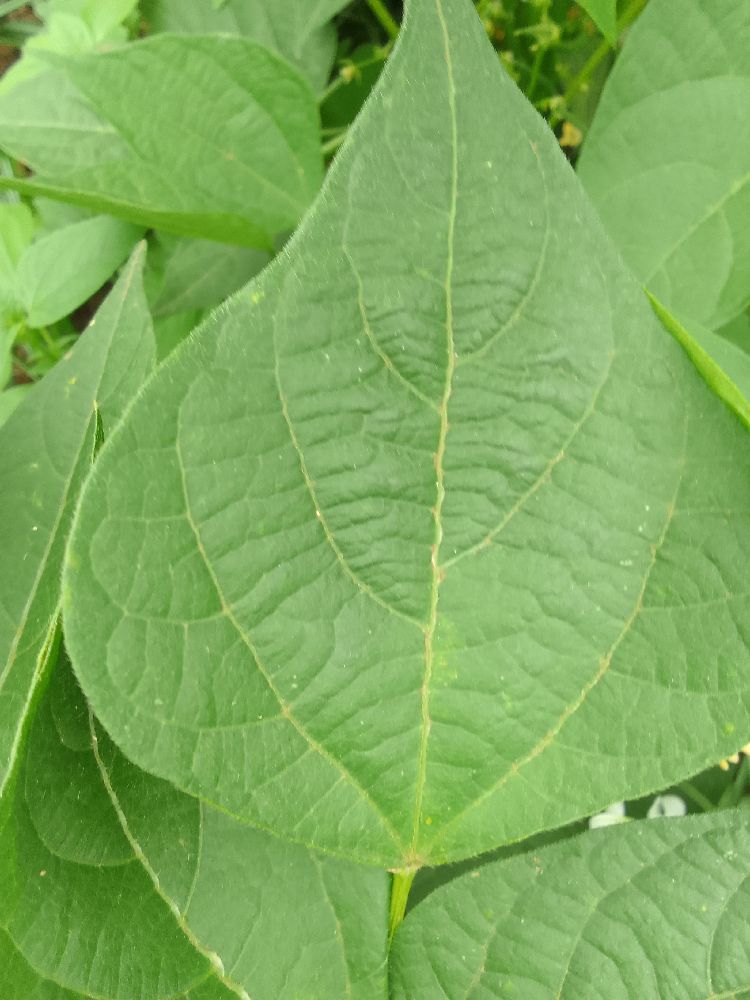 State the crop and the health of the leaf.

common bean, healthy
